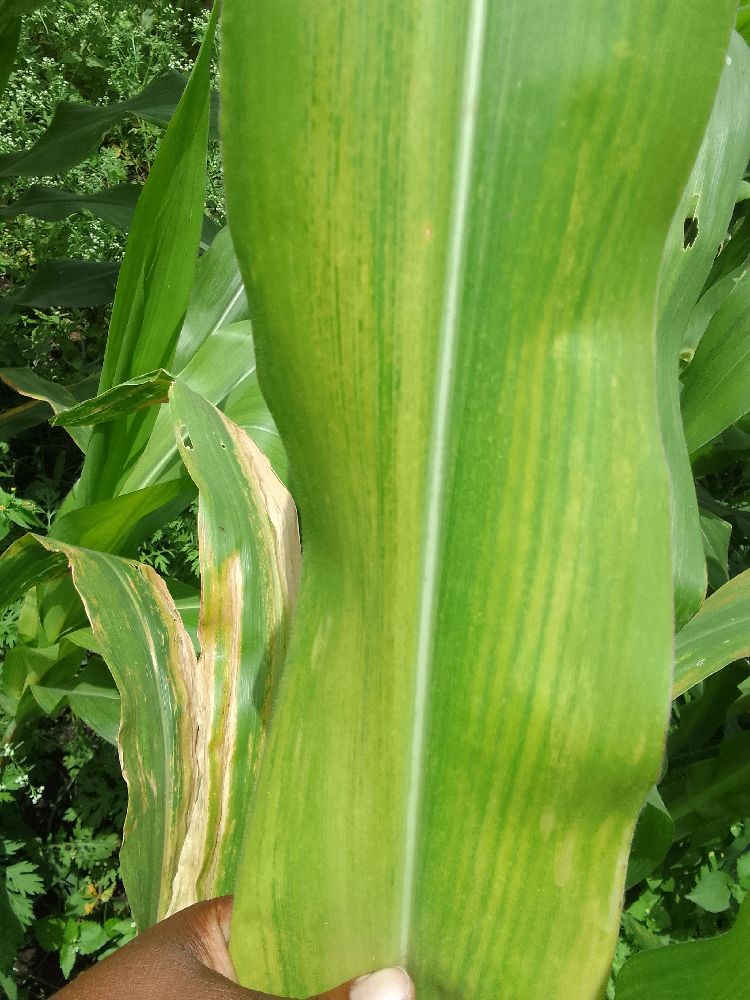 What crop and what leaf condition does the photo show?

maize, maize lethal necrosis
